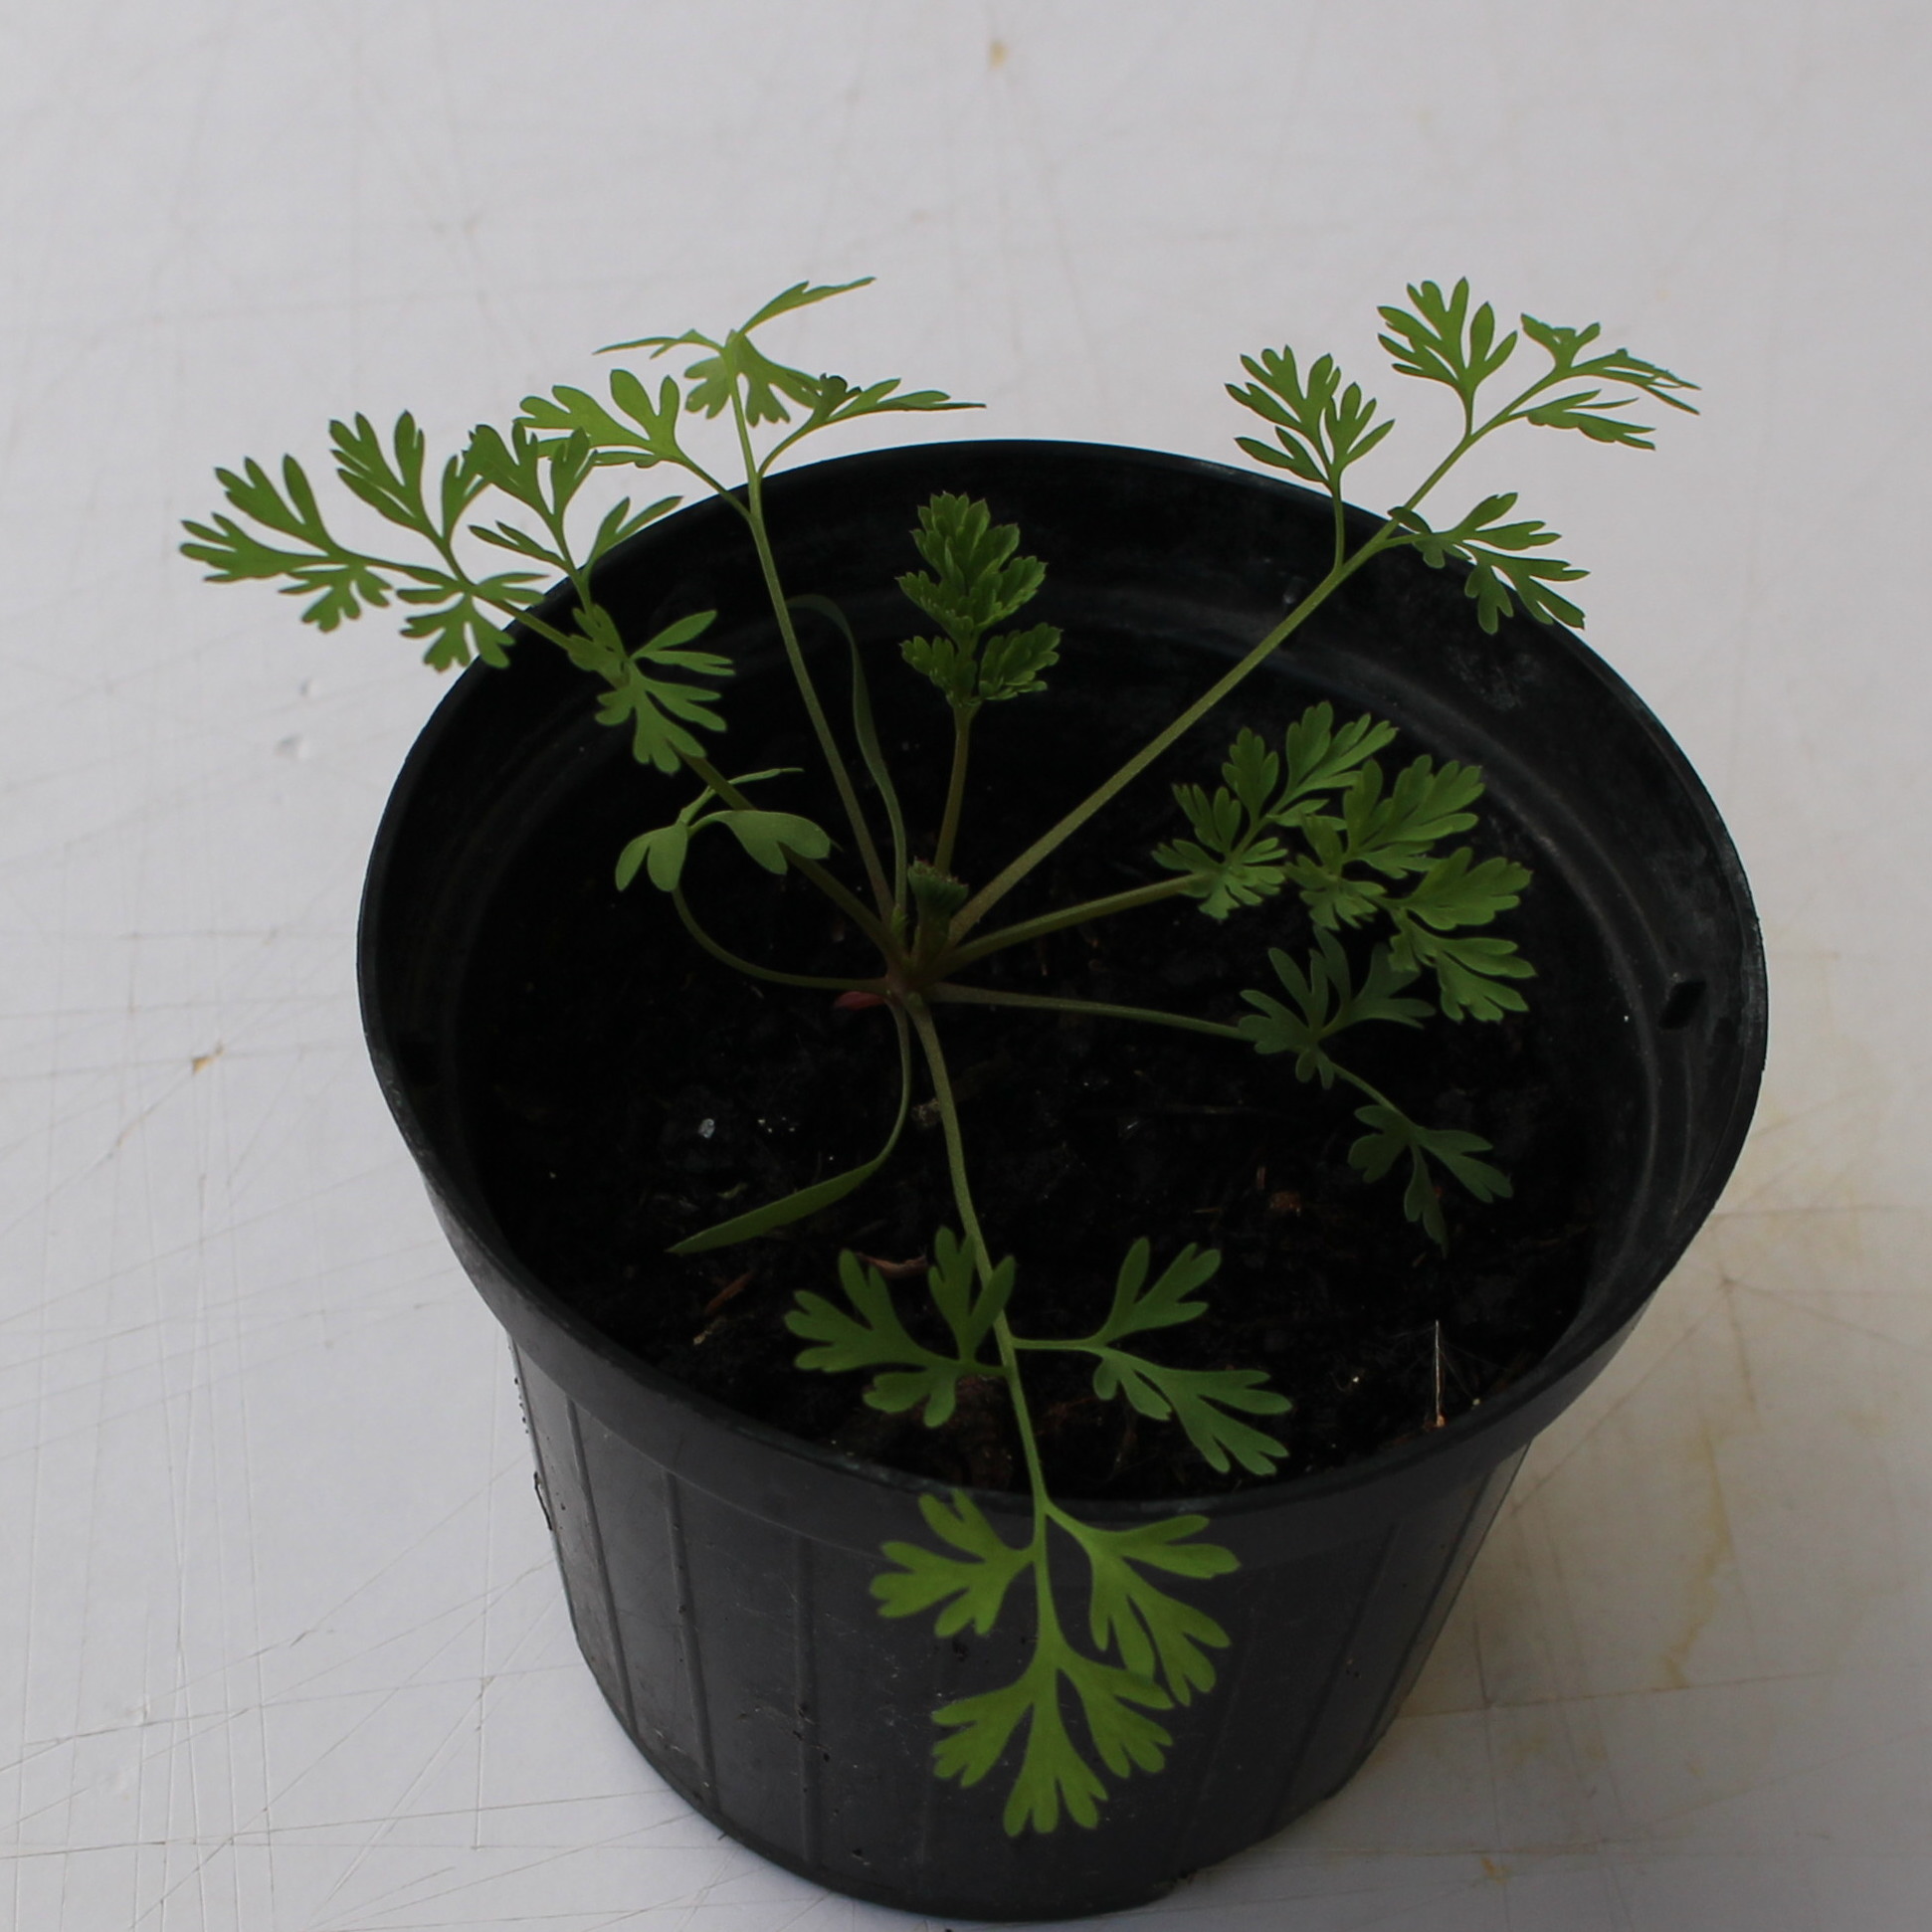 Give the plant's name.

Fumaria officinalis
